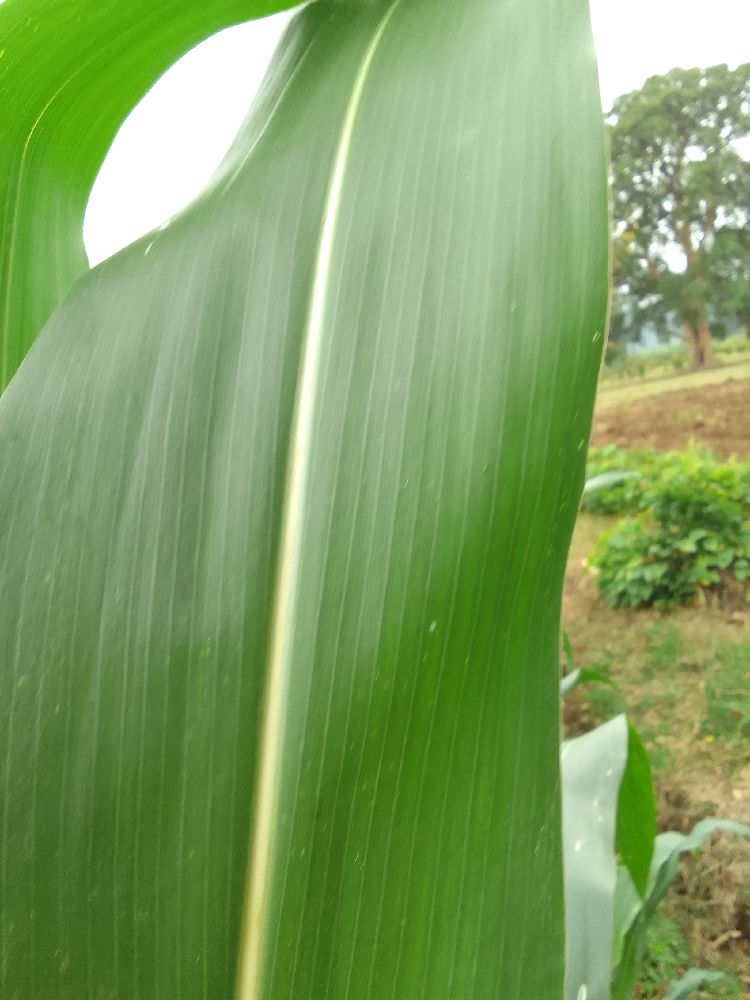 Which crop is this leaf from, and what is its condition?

maize, healthy
